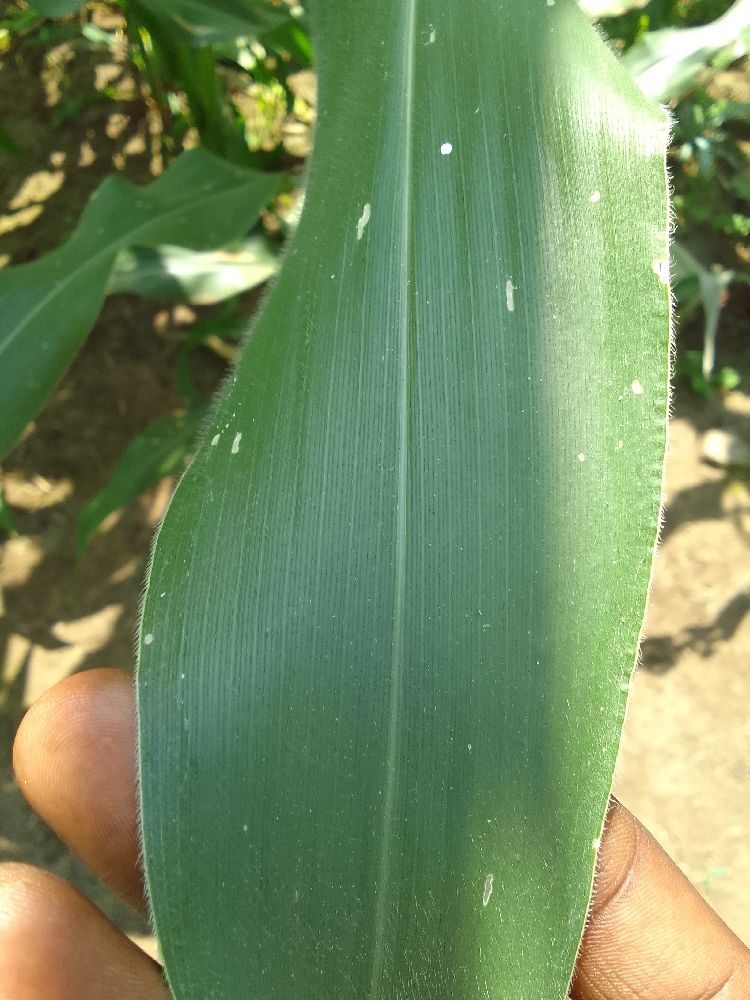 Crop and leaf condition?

maize, healthy
